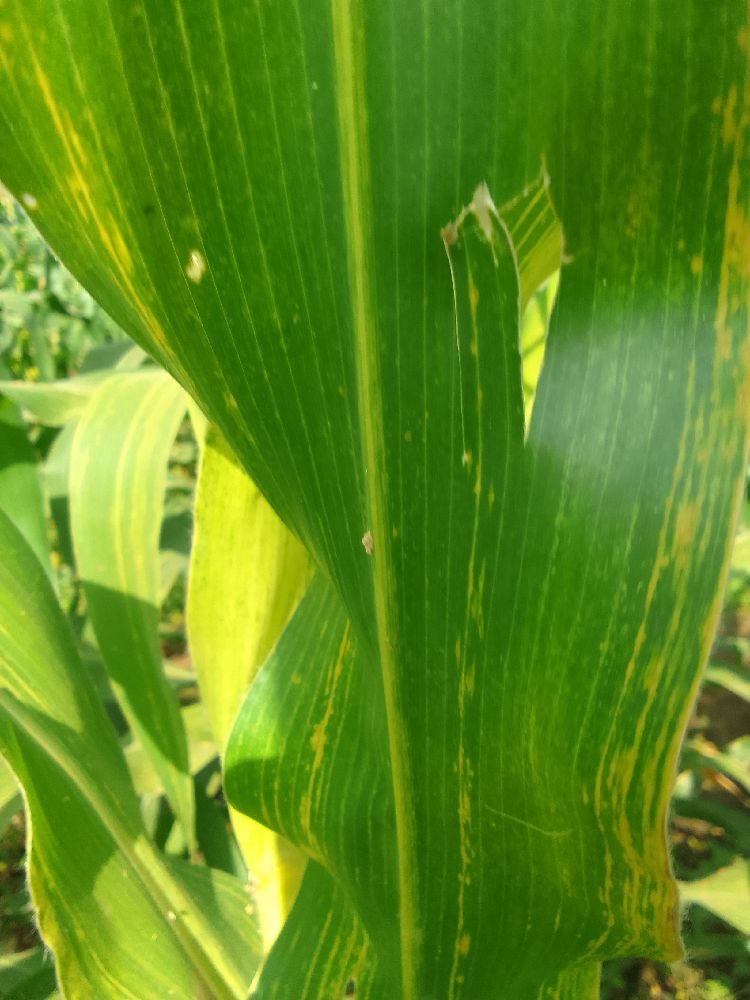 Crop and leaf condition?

maize, maize lethal necrosis
